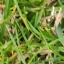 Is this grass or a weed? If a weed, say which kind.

grass
